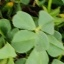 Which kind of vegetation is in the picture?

unstructured weed
